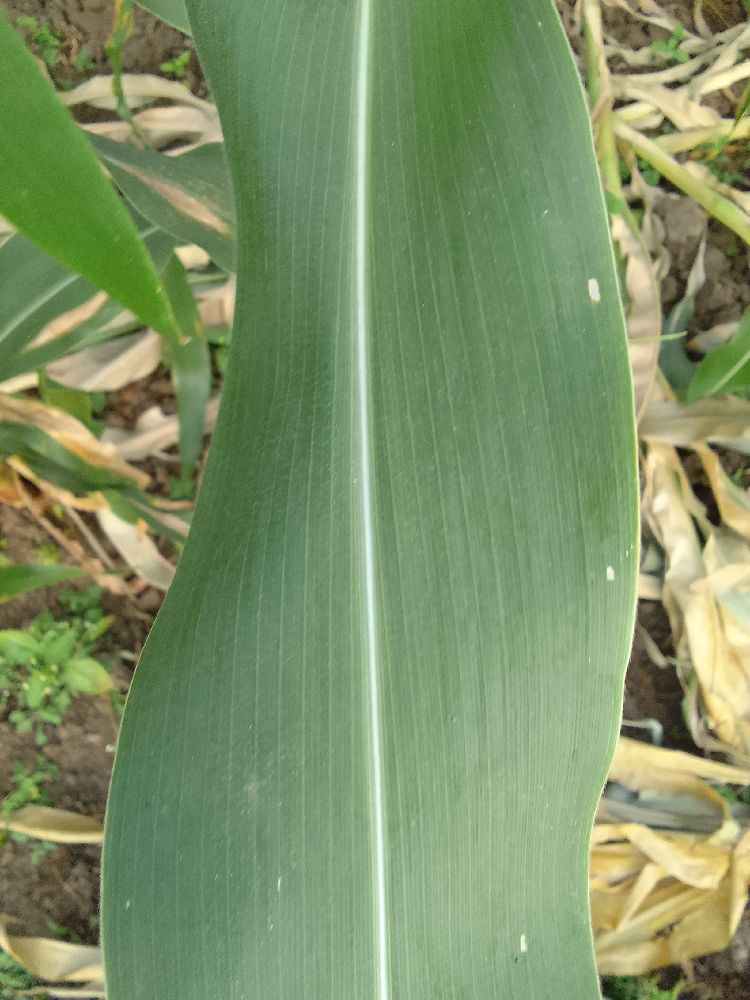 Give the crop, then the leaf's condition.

maize, healthy
